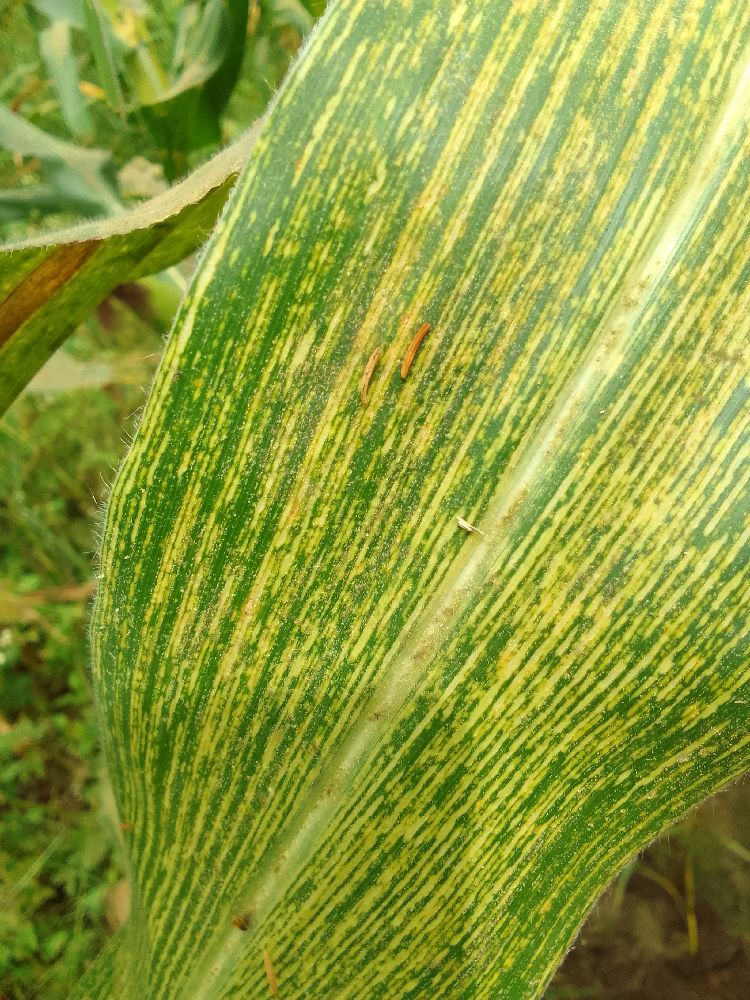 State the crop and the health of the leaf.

maize, maize streak virus
